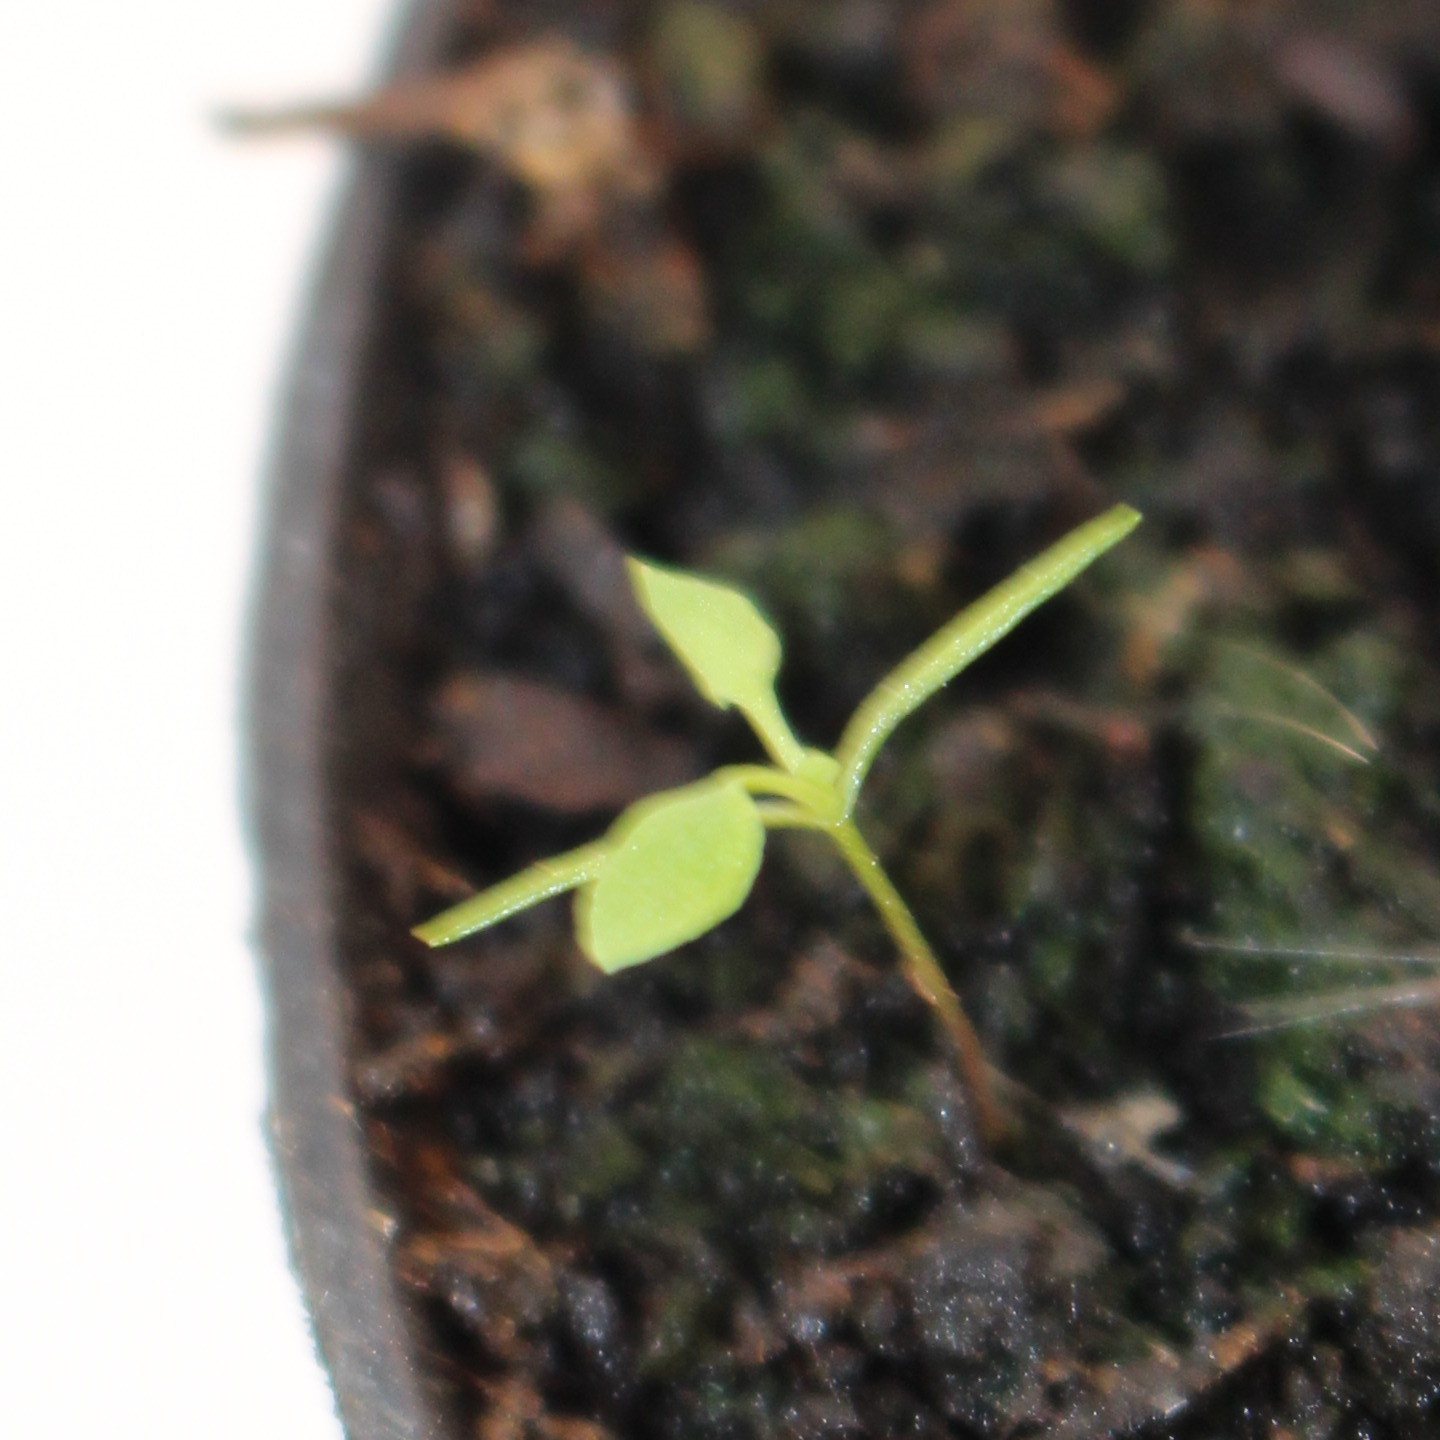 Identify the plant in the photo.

Papaver rhoeas
